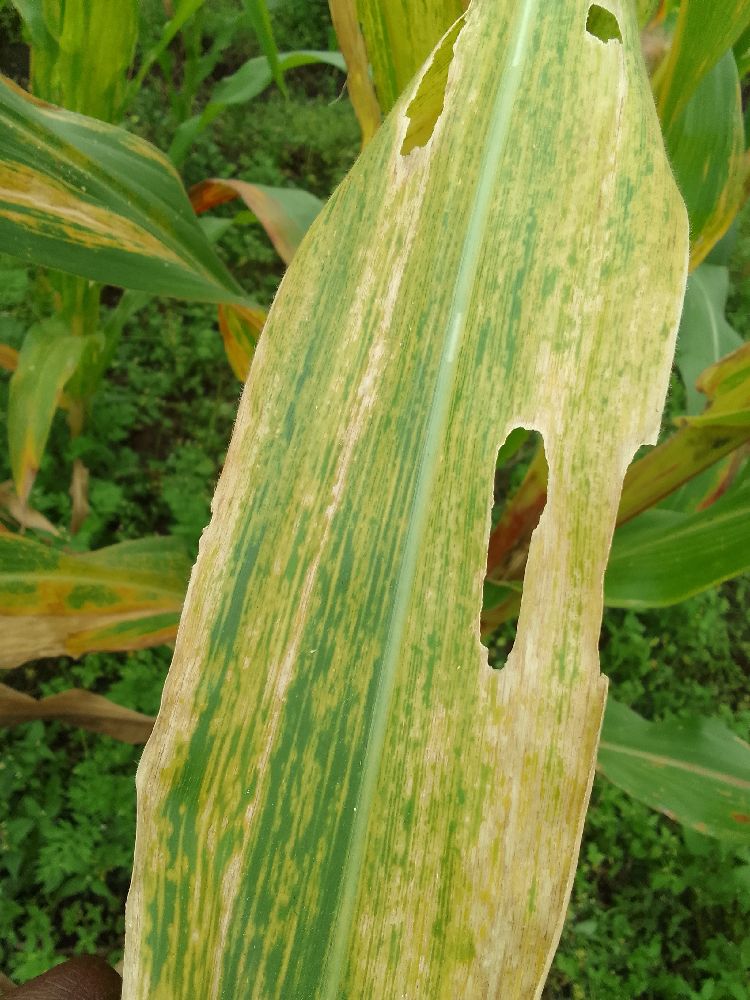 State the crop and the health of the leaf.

maize, maize lethal necrosis
